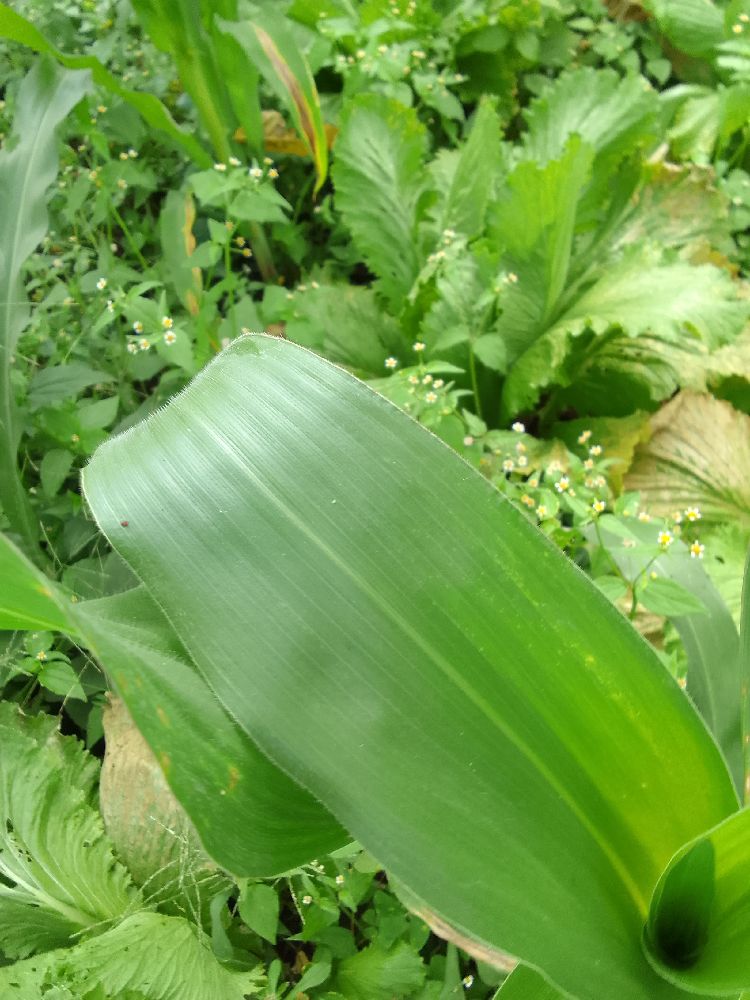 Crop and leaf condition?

maize, healthy
